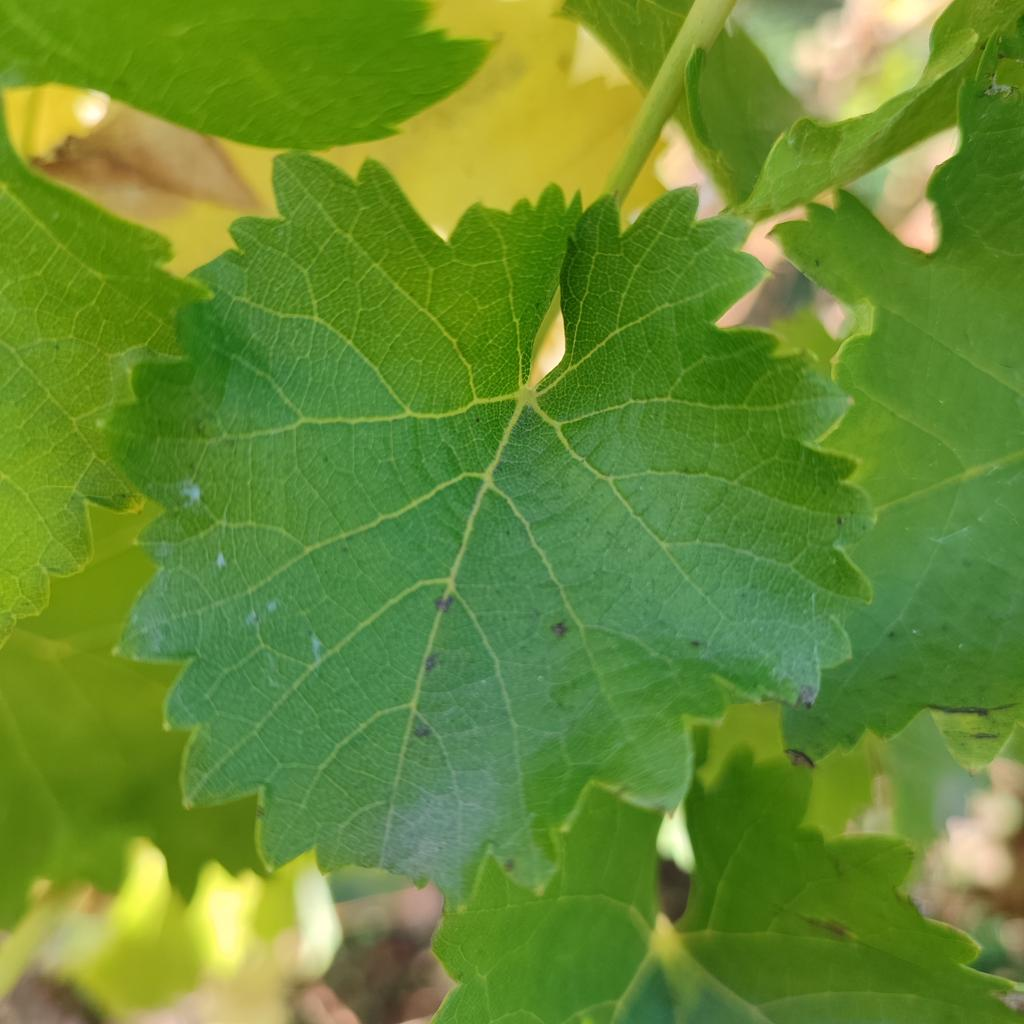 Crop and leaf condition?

grapevine, powdery mildew
